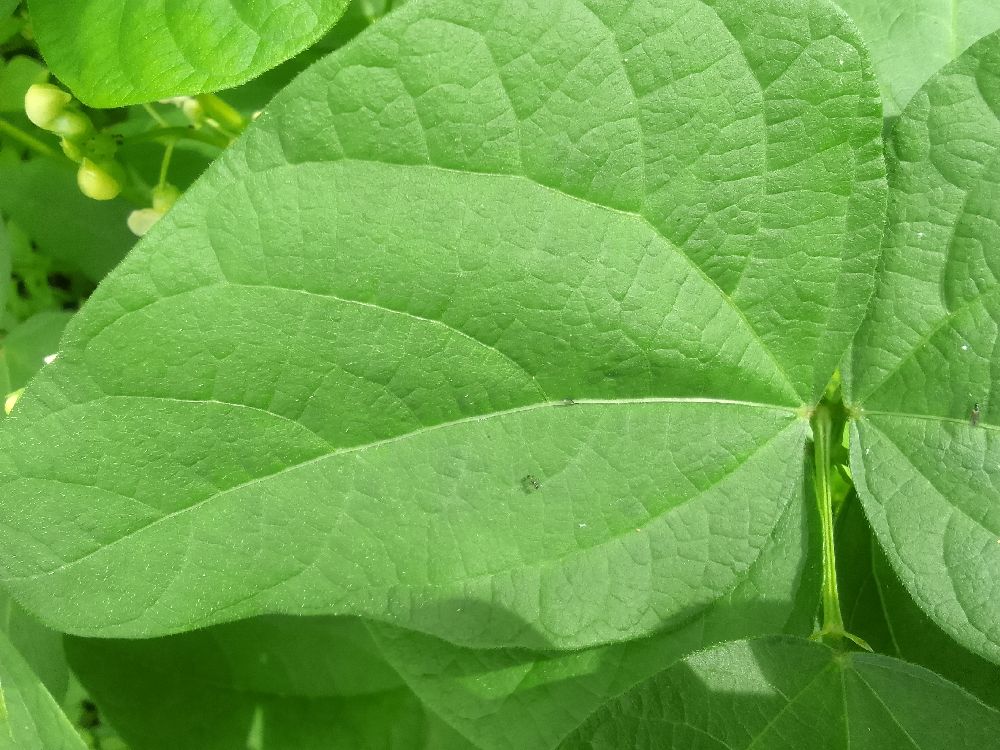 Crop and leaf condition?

common bean, healthy
